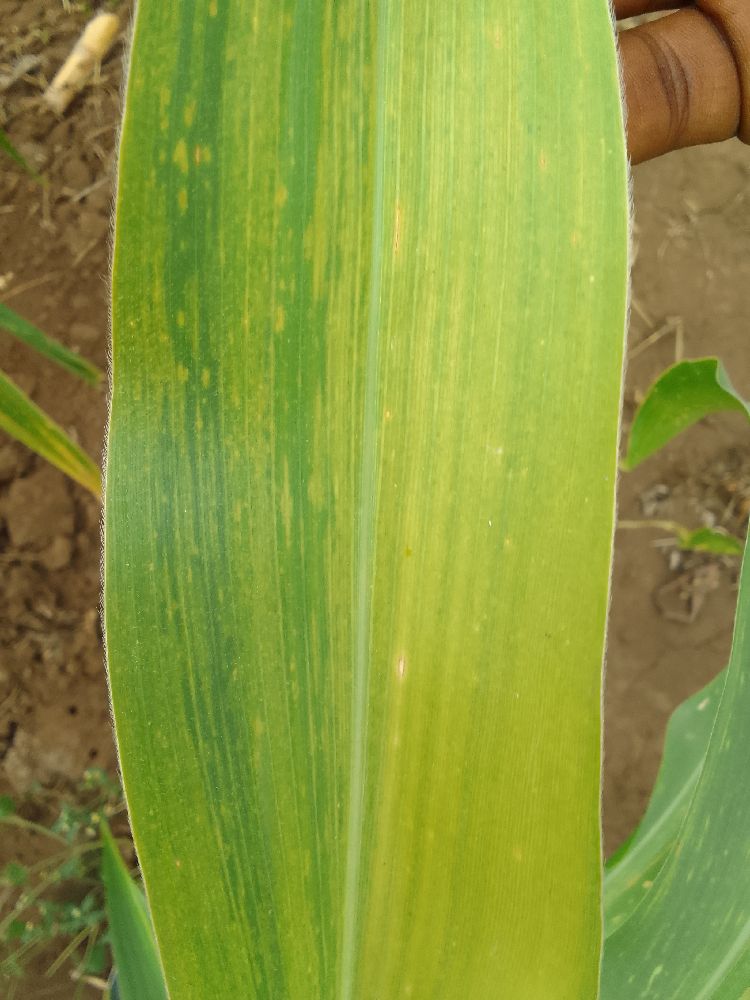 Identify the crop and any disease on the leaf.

maize, maize lethal necrosis
